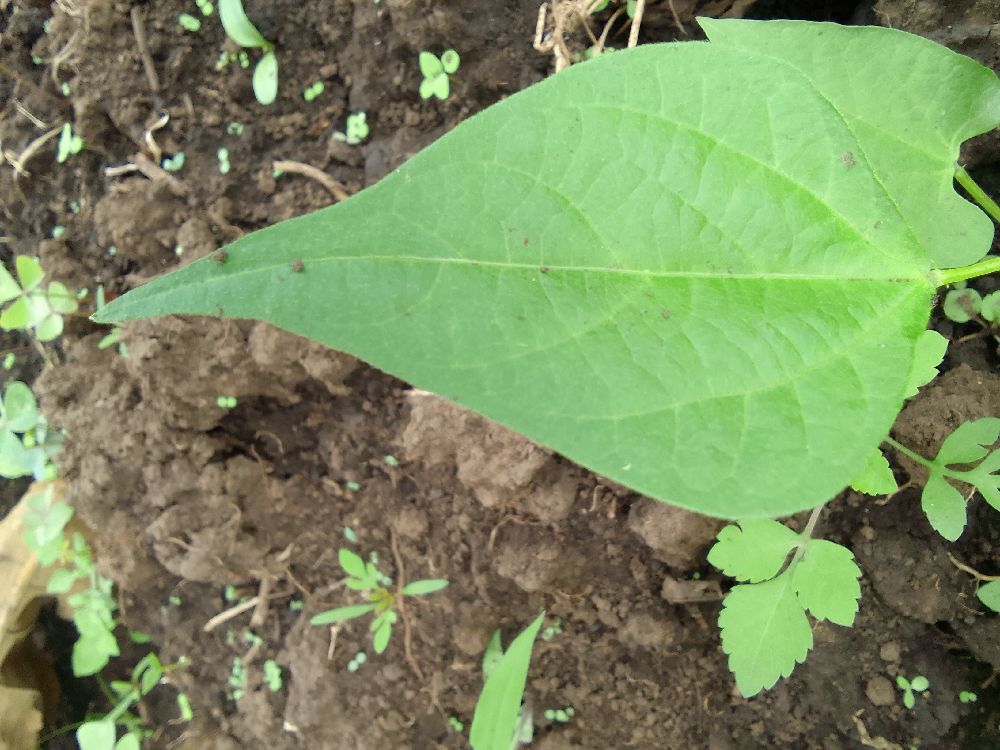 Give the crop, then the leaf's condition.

common bean, healthy
